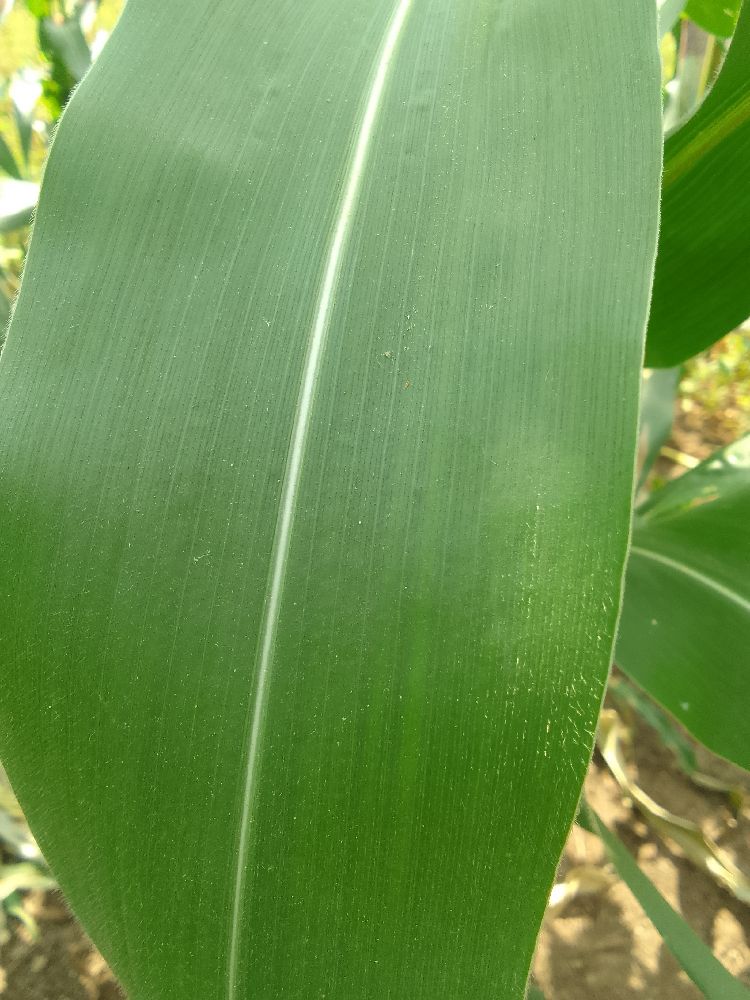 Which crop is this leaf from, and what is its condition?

maize, healthy
